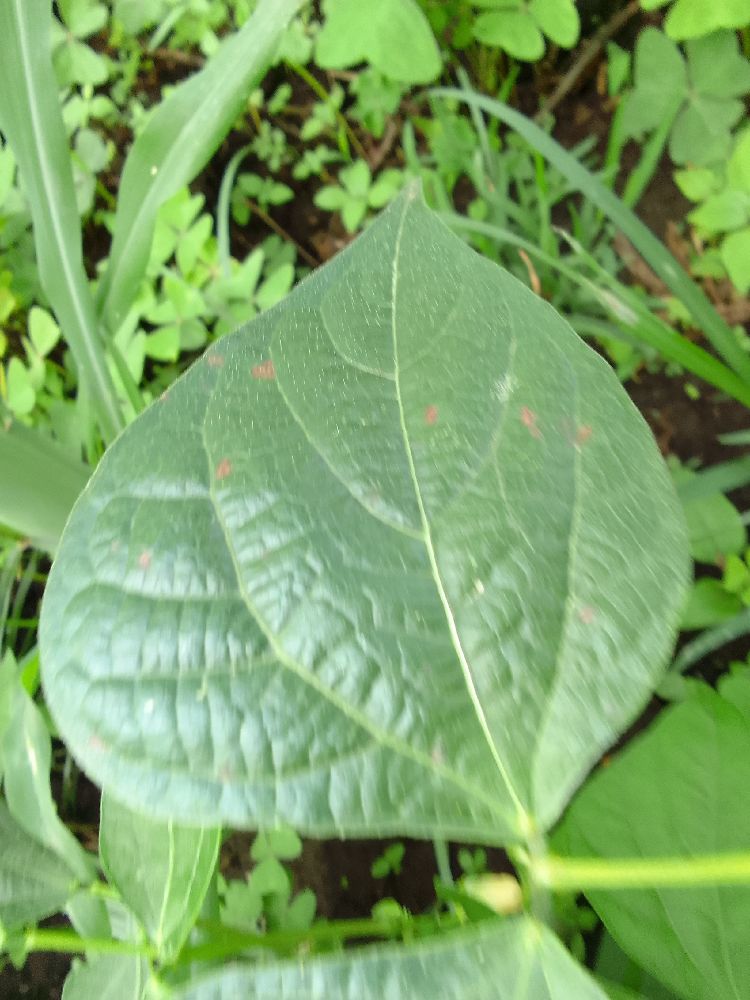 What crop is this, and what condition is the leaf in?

common bean, healthy
